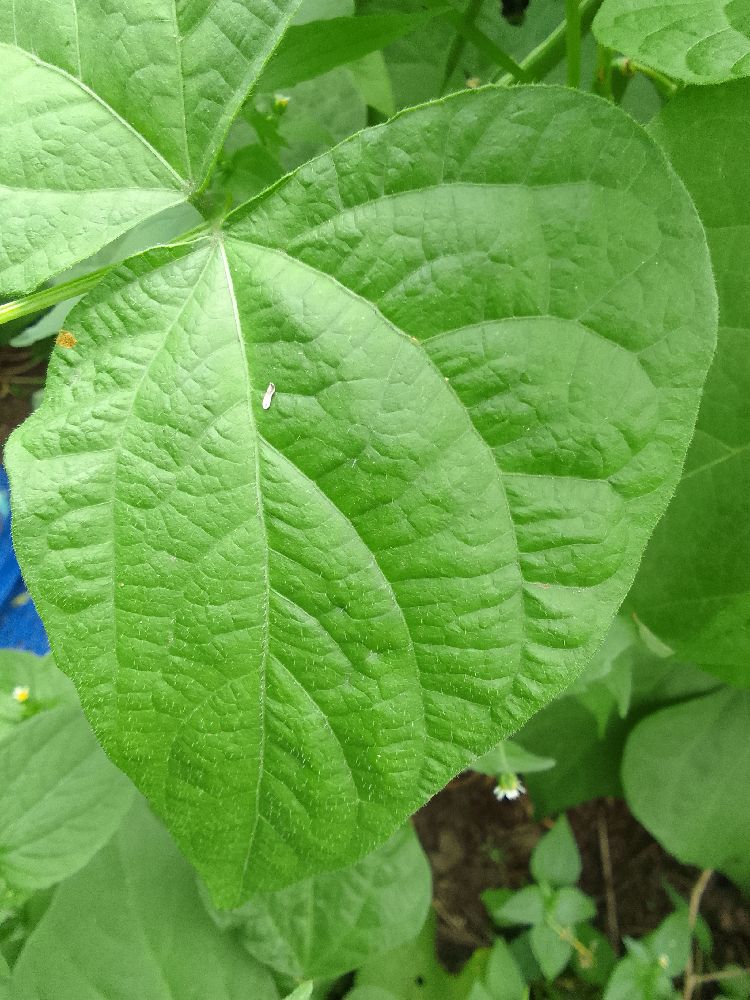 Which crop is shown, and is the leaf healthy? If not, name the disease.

common bean, healthy
